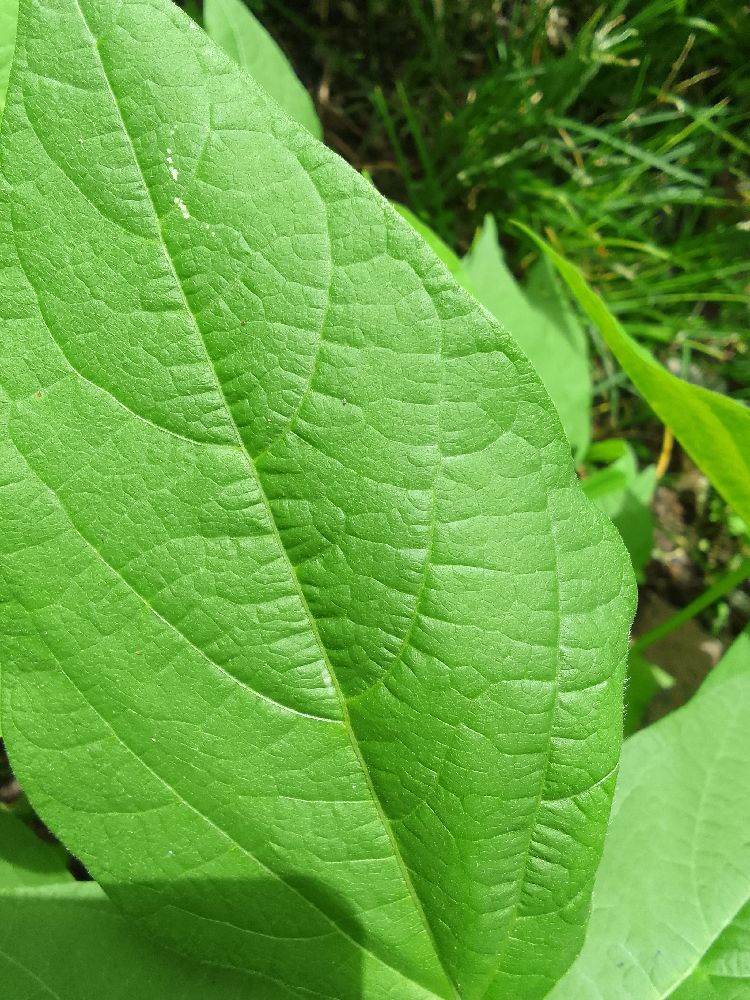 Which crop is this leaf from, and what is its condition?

common bean, healthy
